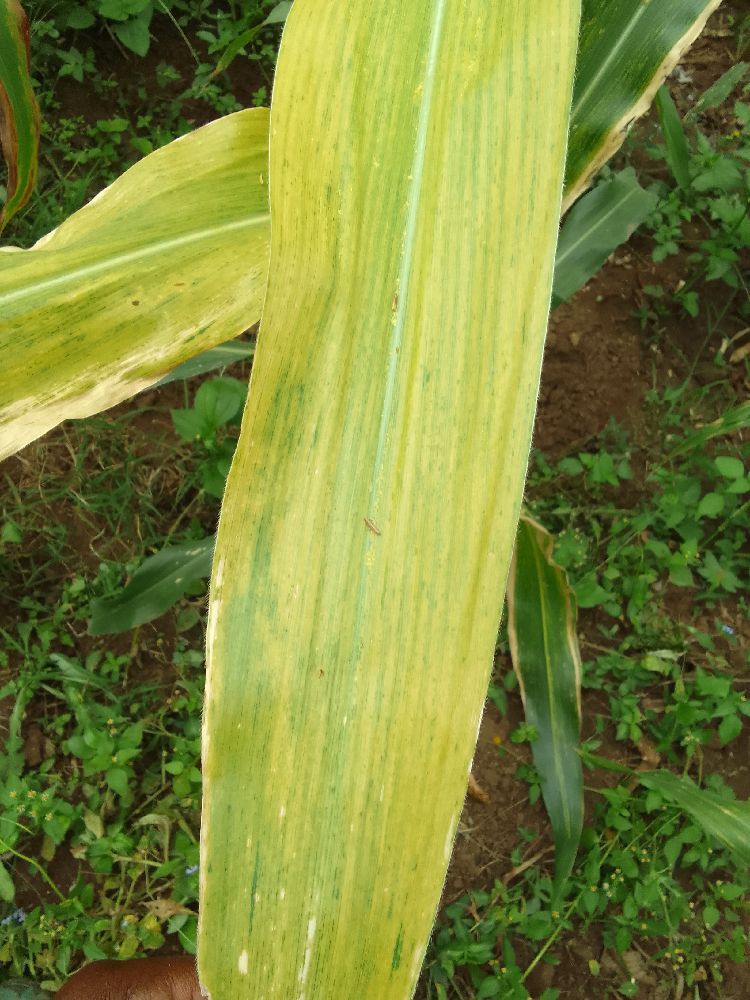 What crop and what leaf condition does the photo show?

maize, maize lethal necrosis
